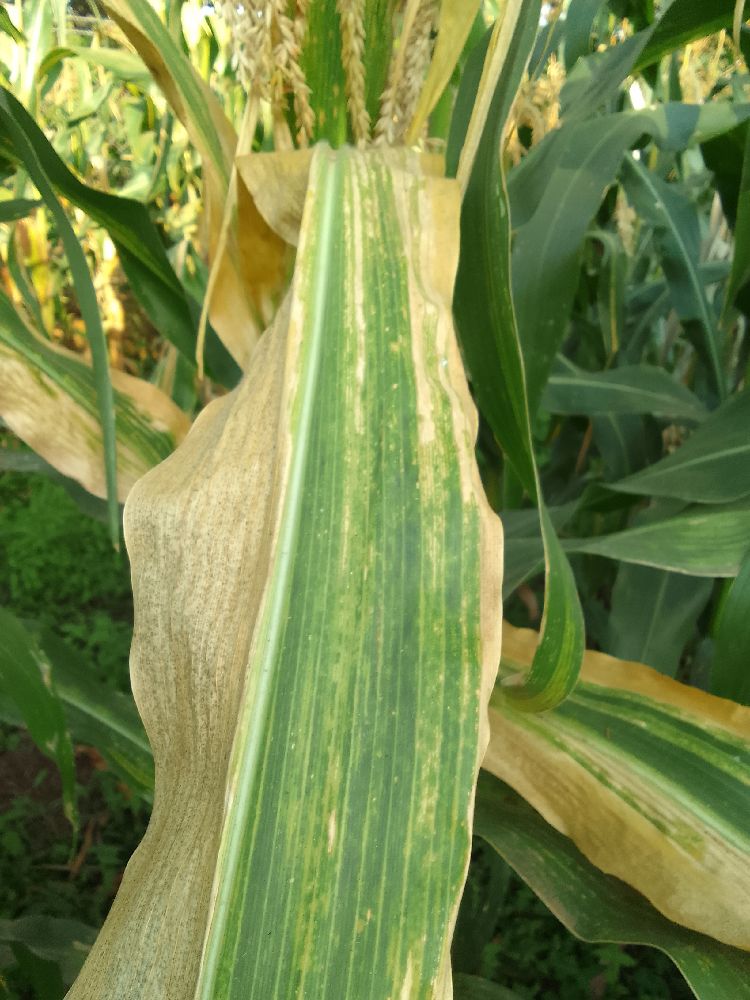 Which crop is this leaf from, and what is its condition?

maize, maize lethal necrosis
